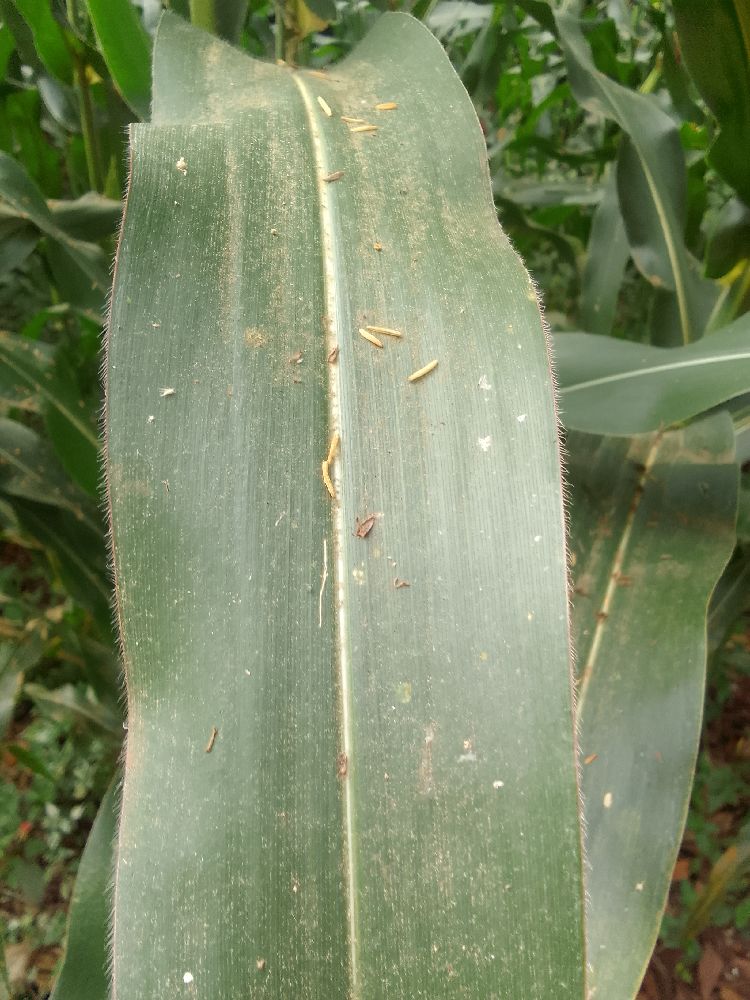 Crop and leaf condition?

maize, healthy
